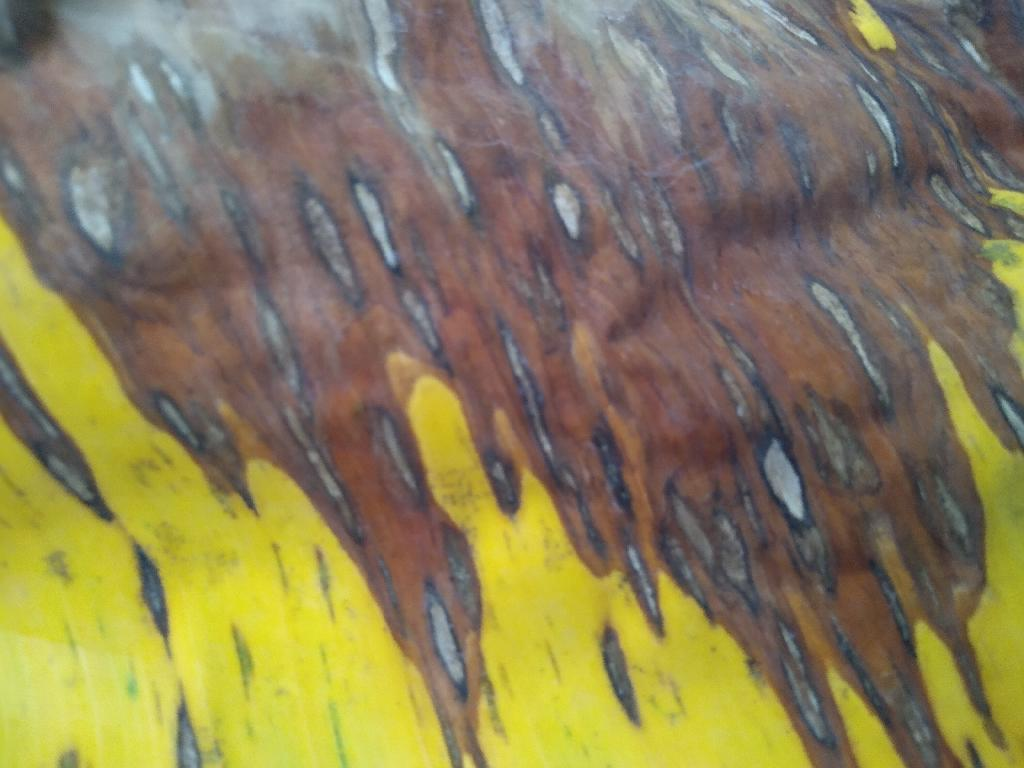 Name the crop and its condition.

banana, black sigatoka
